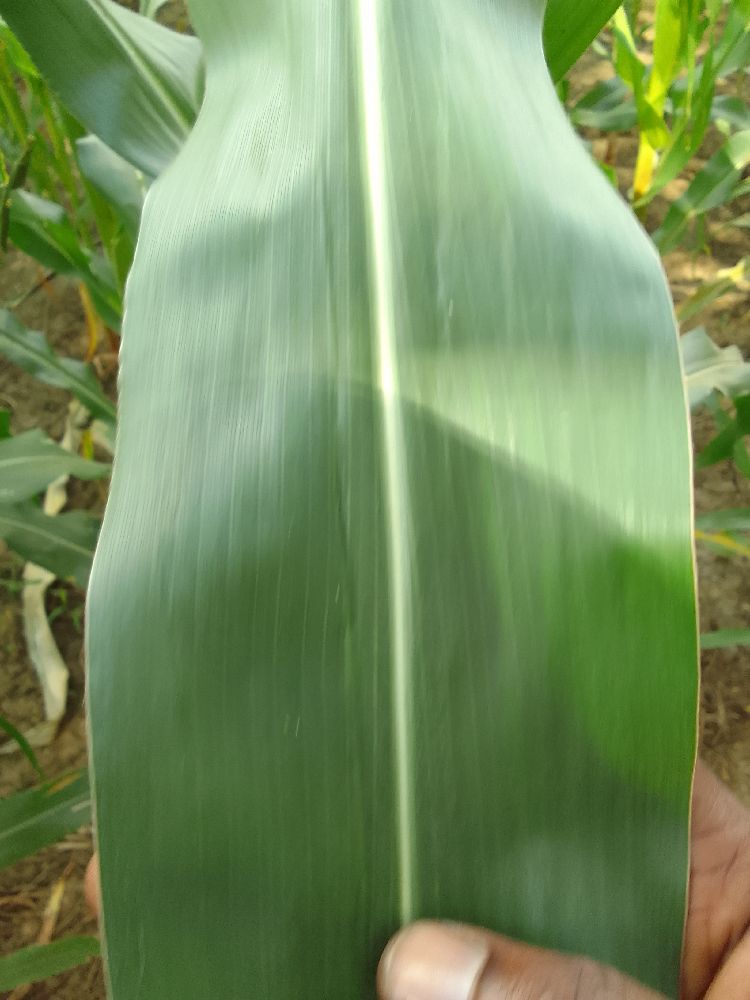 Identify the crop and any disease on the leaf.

maize, healthy
